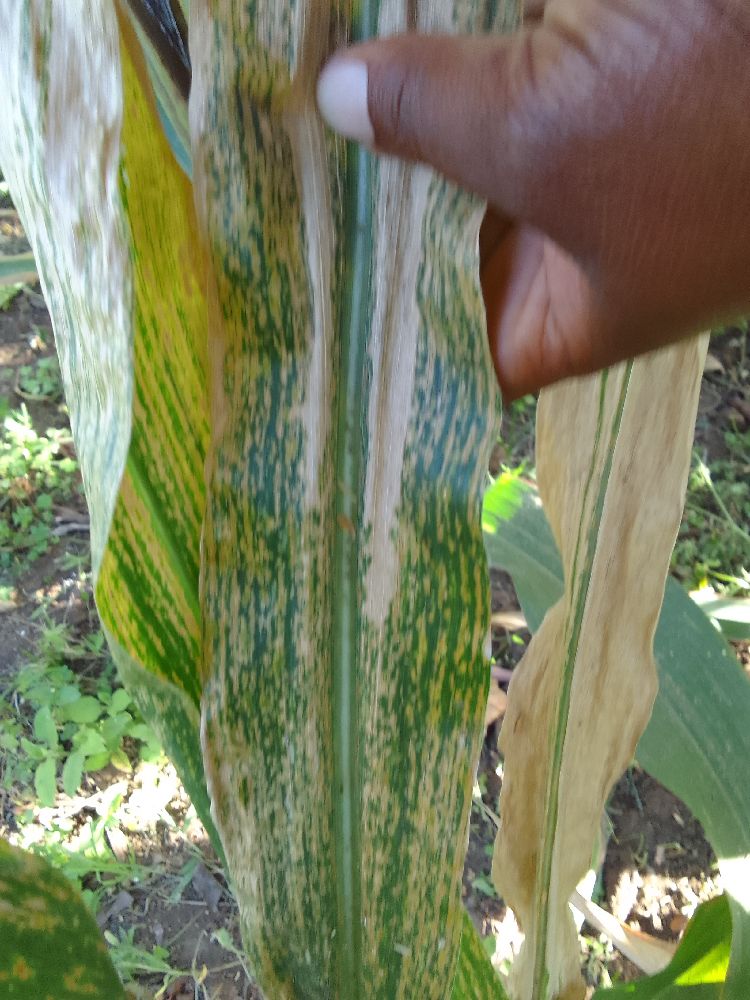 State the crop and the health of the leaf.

maize, maize lethal necrosis
